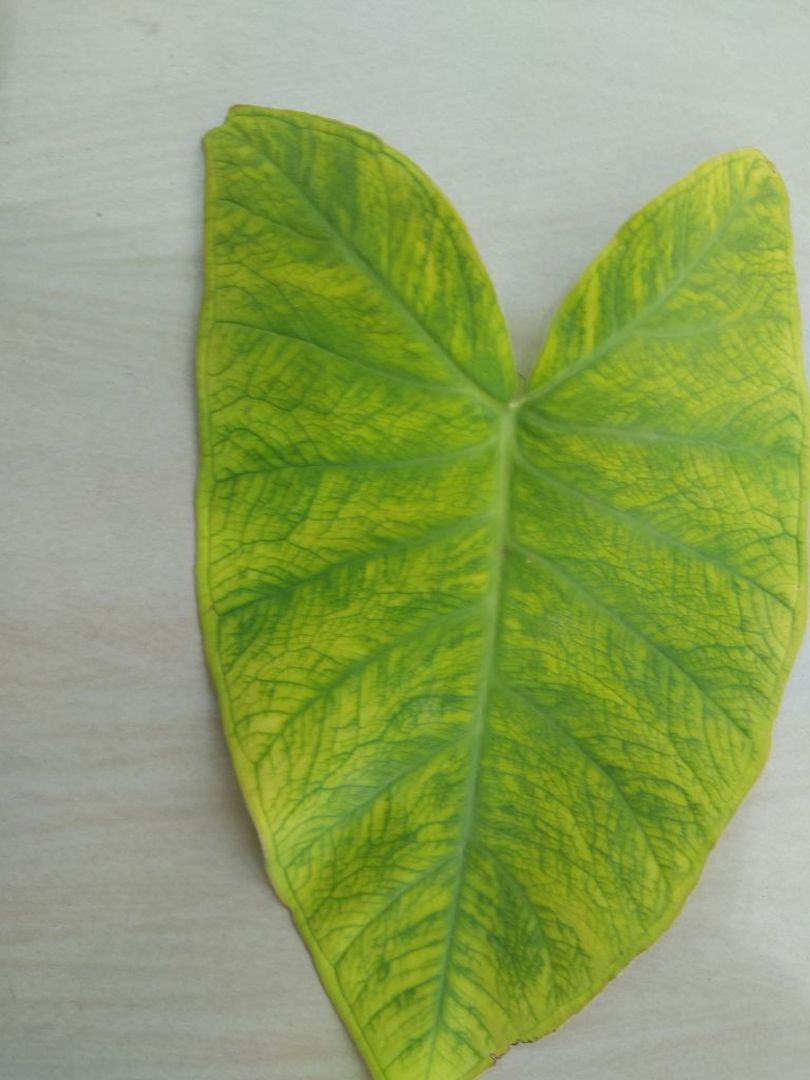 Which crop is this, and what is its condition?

taro, mosaic
